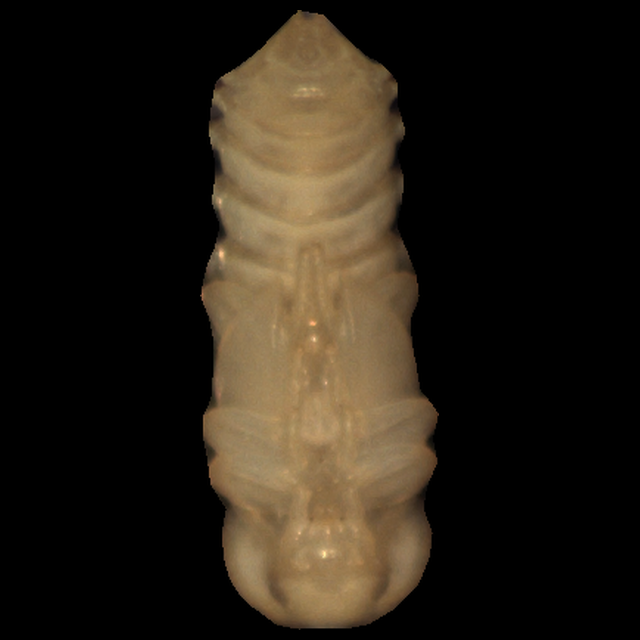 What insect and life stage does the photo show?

mealworm pupa
